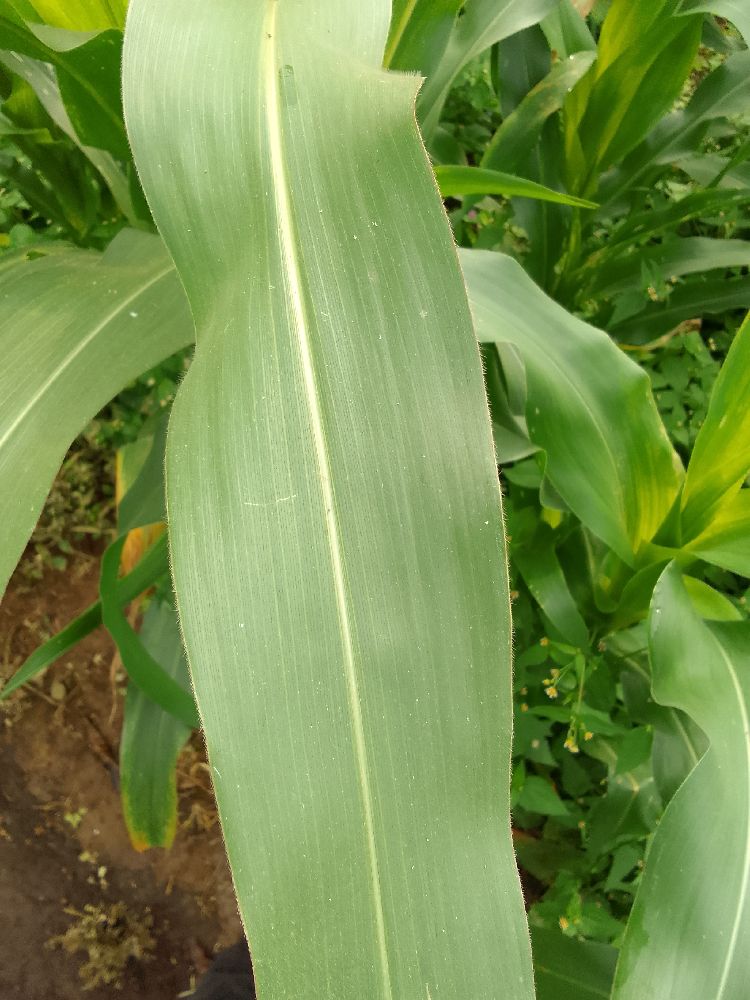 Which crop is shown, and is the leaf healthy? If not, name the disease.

maize, healthy
